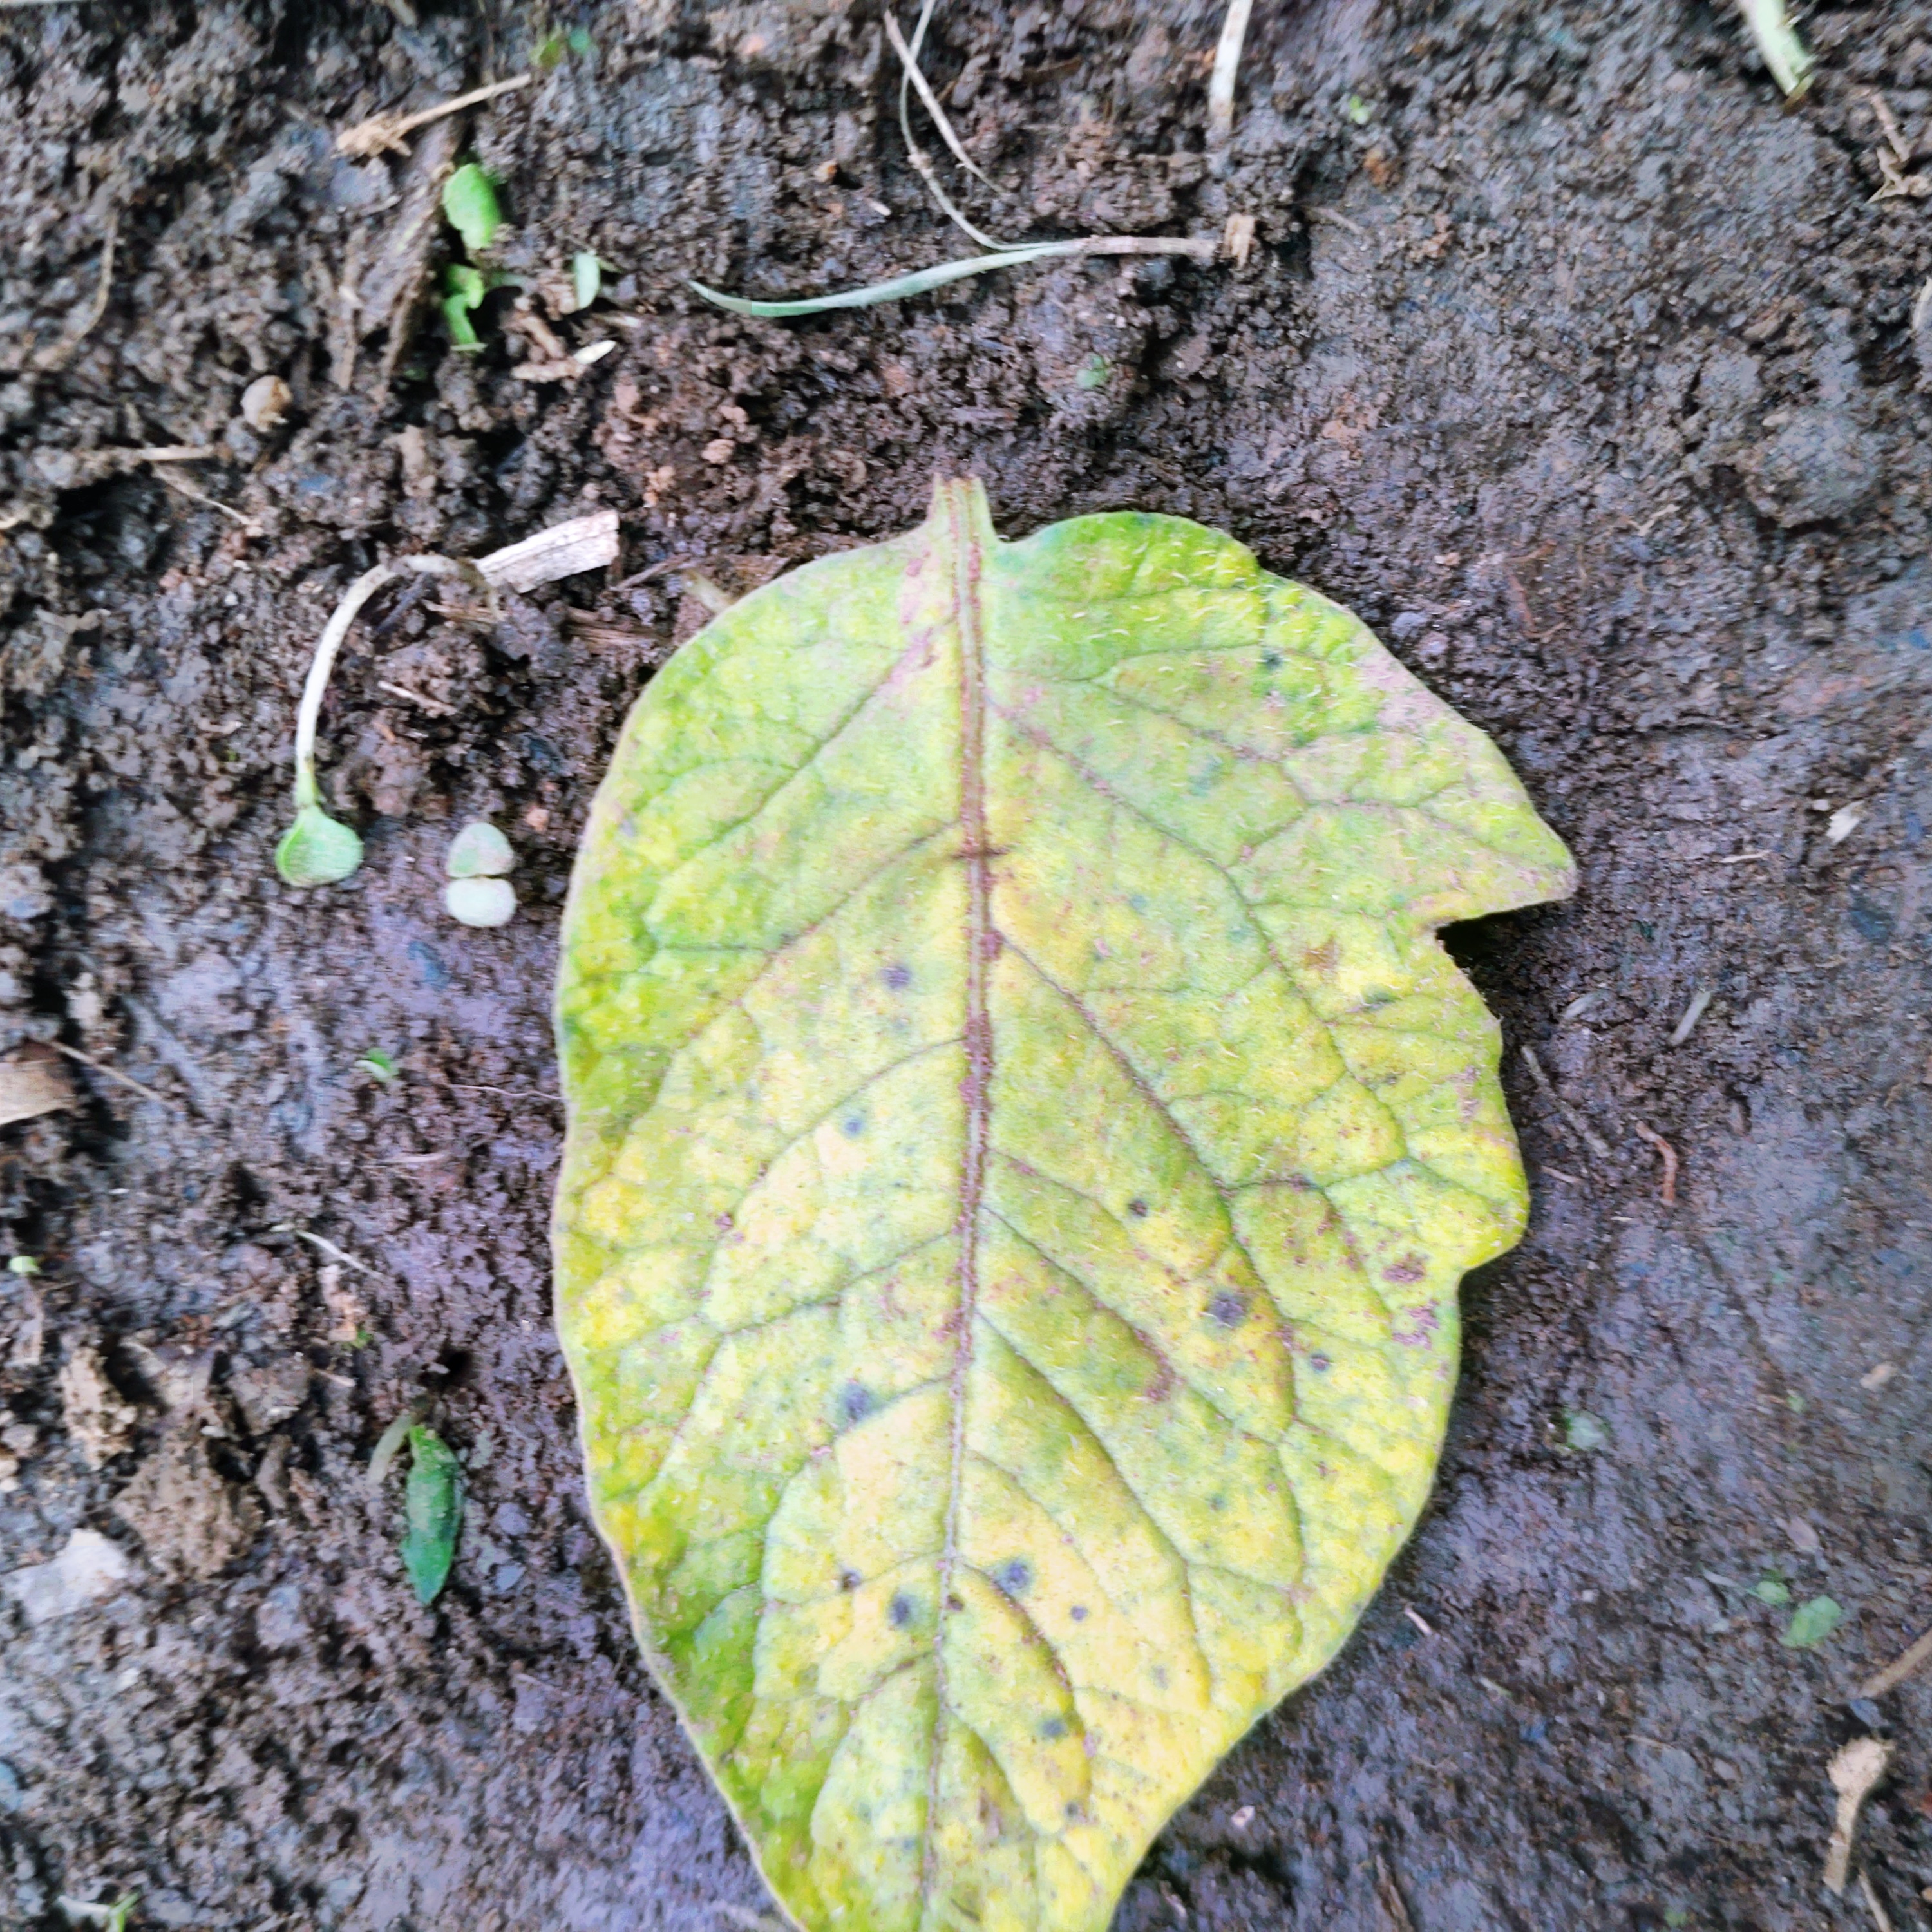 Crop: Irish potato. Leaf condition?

late blight
